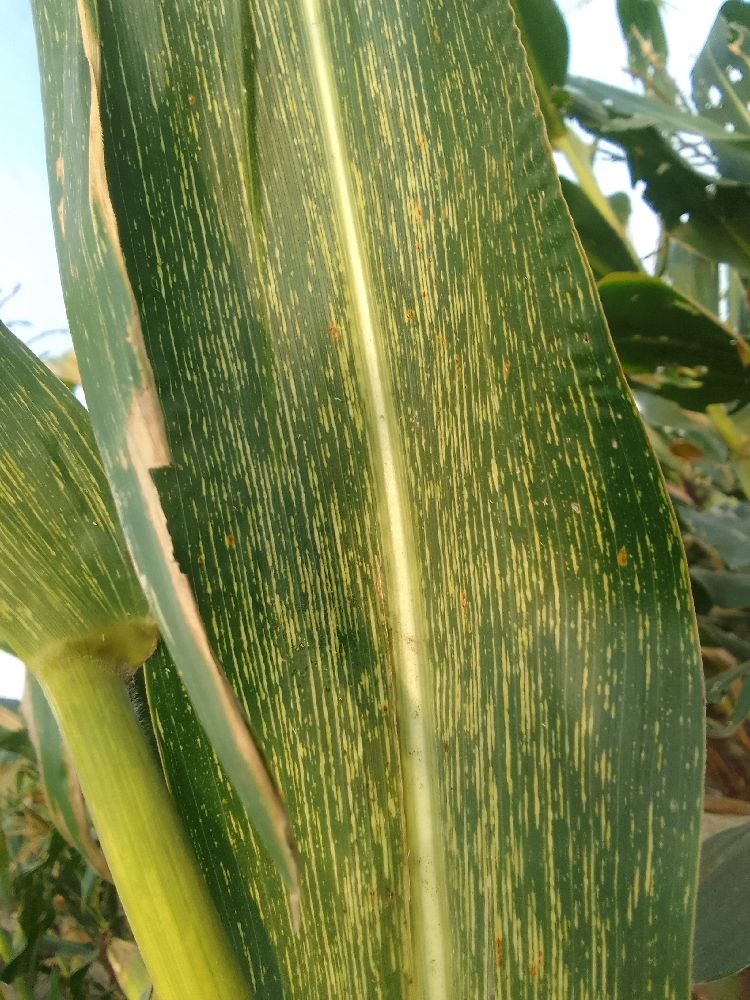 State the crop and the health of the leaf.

maize, maize streak virus
